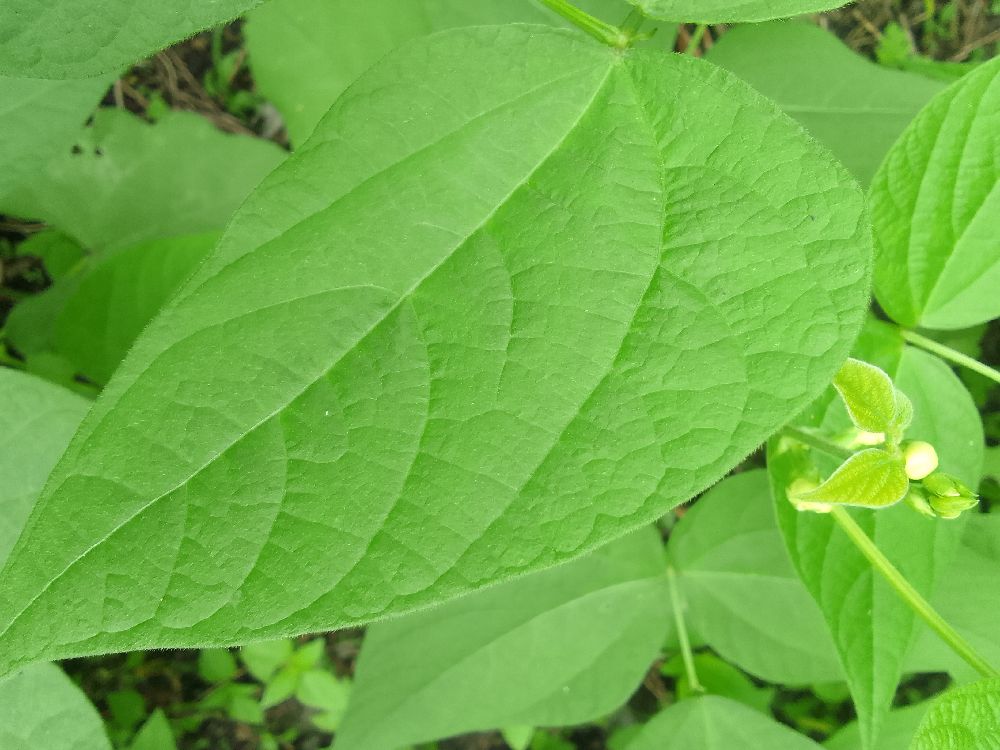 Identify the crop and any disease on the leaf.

common bean, healthy
